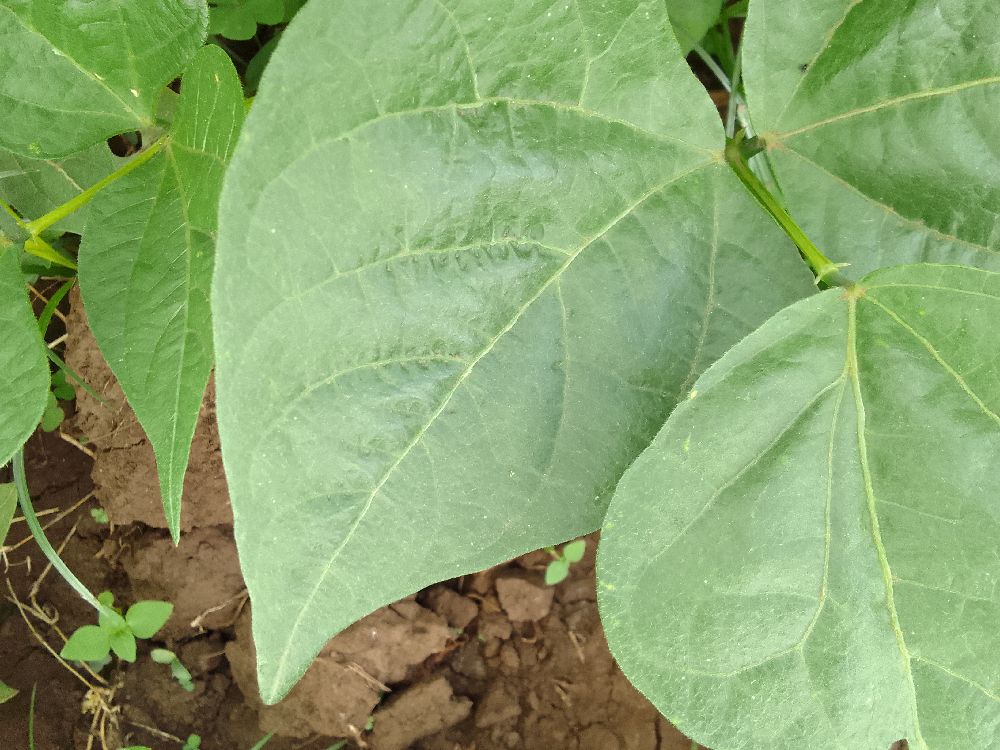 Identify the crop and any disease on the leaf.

common bean, healthy
